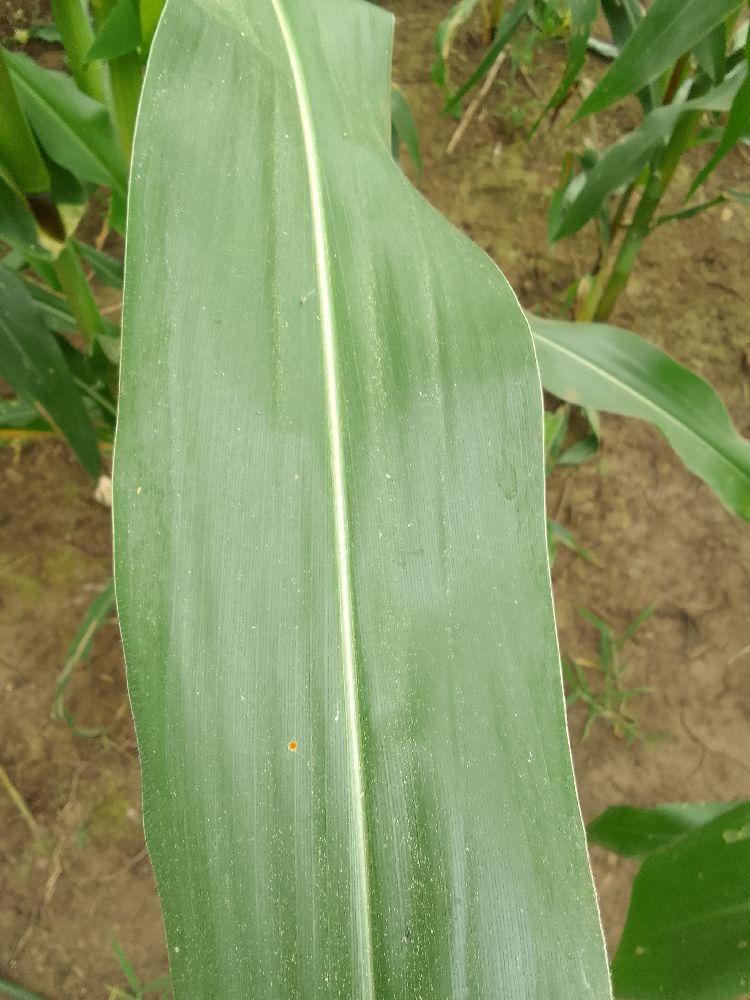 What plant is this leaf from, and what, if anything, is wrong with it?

maize, healthy
